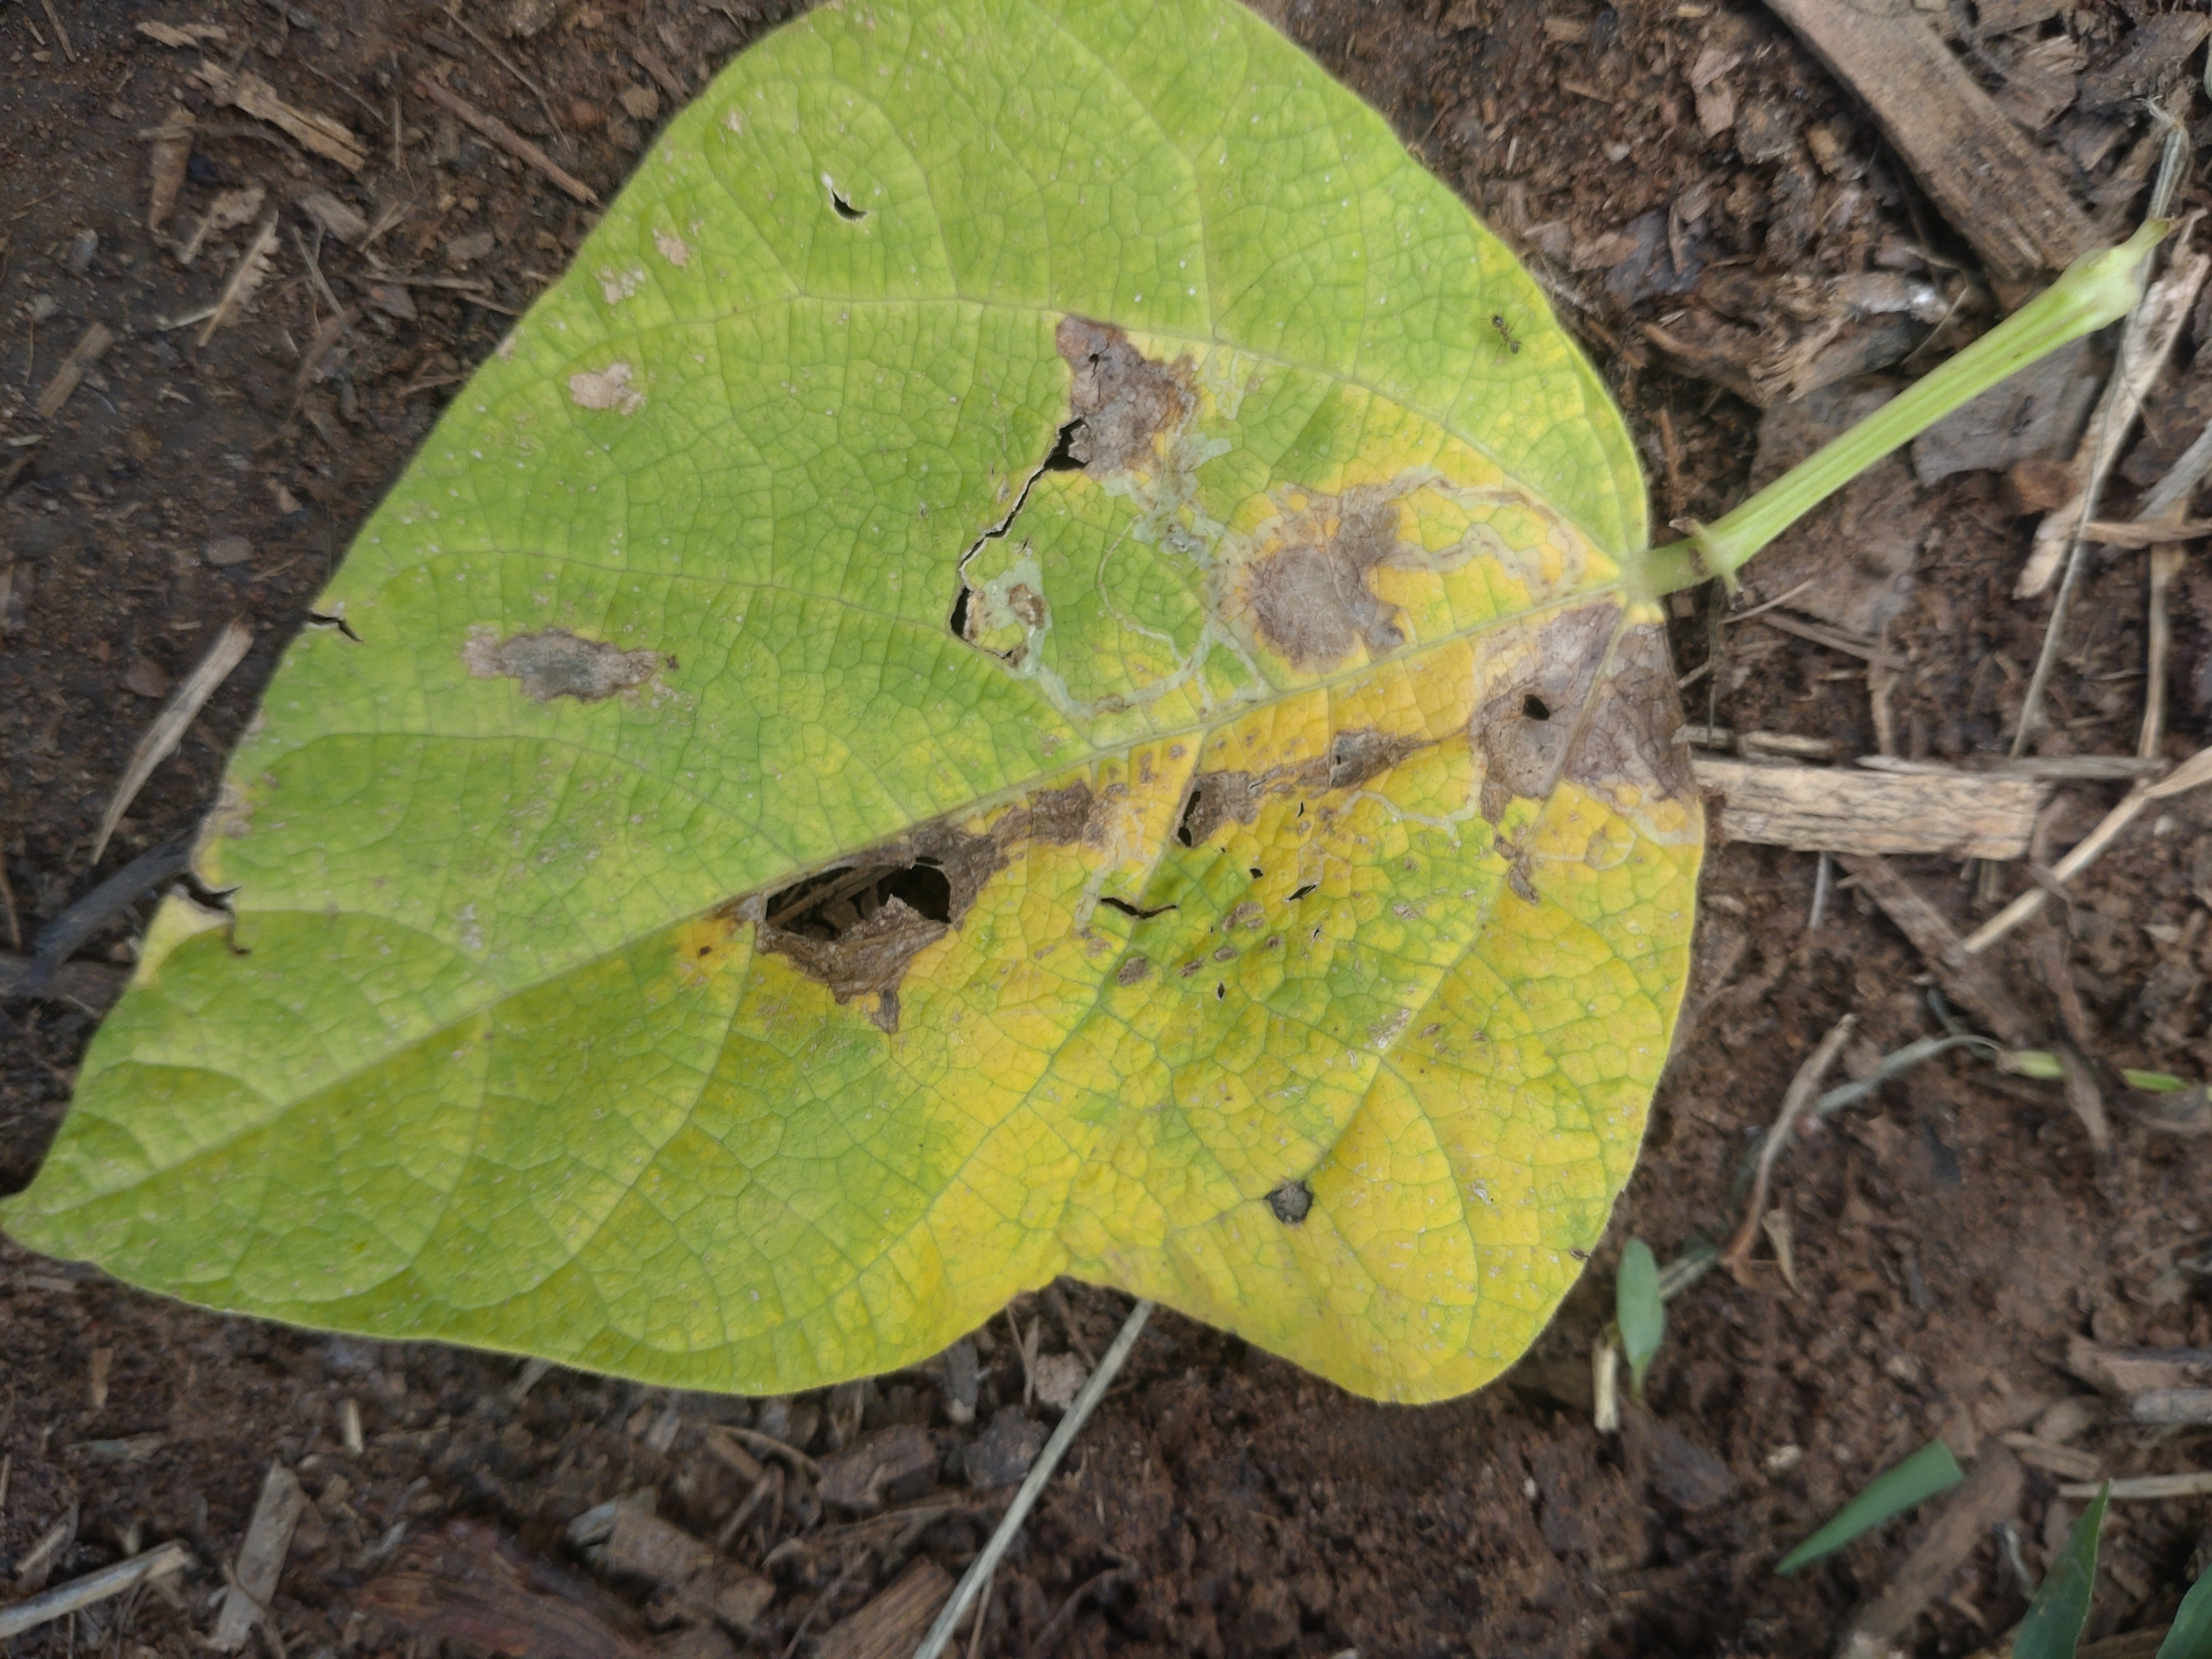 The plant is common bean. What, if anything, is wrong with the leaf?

anthracnose
